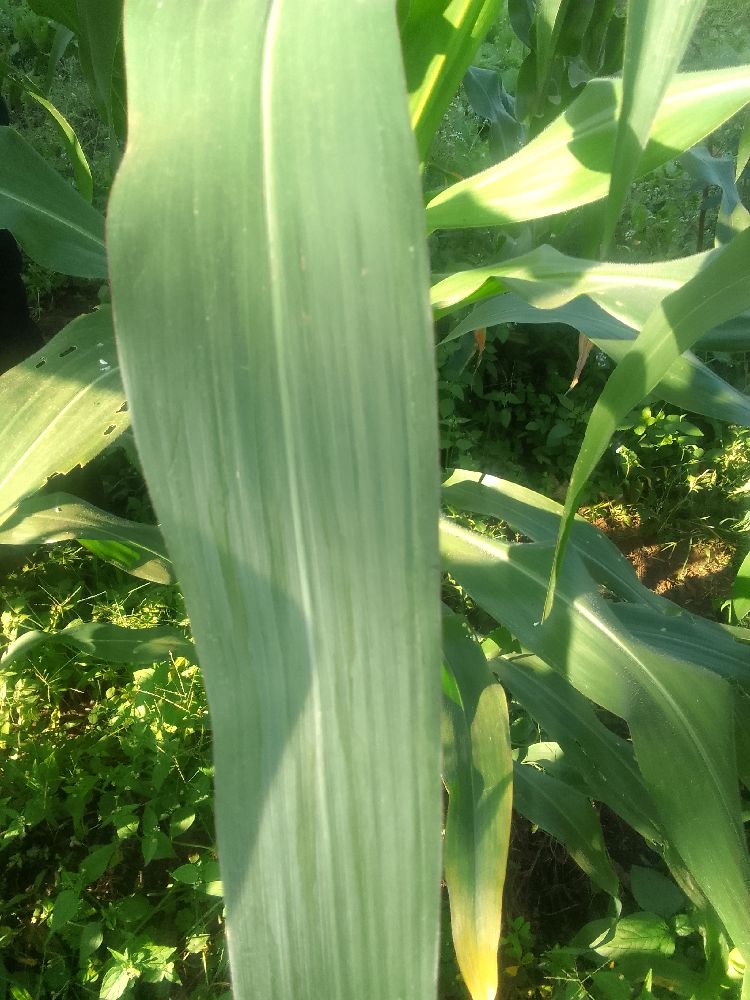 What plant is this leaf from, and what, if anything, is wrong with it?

maize, healthy
